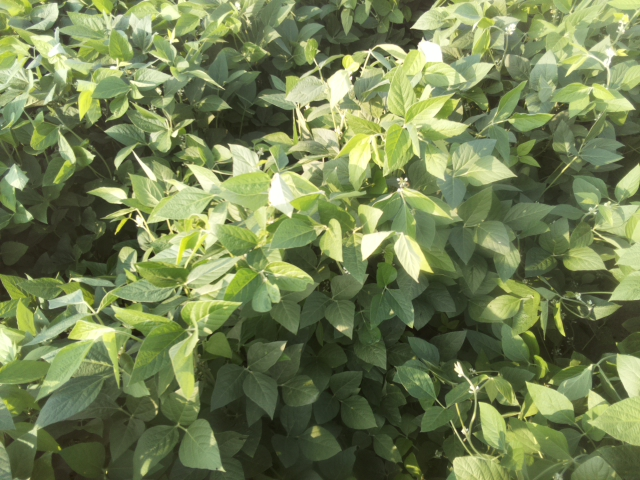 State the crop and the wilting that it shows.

soybean, leaves with no wilting
